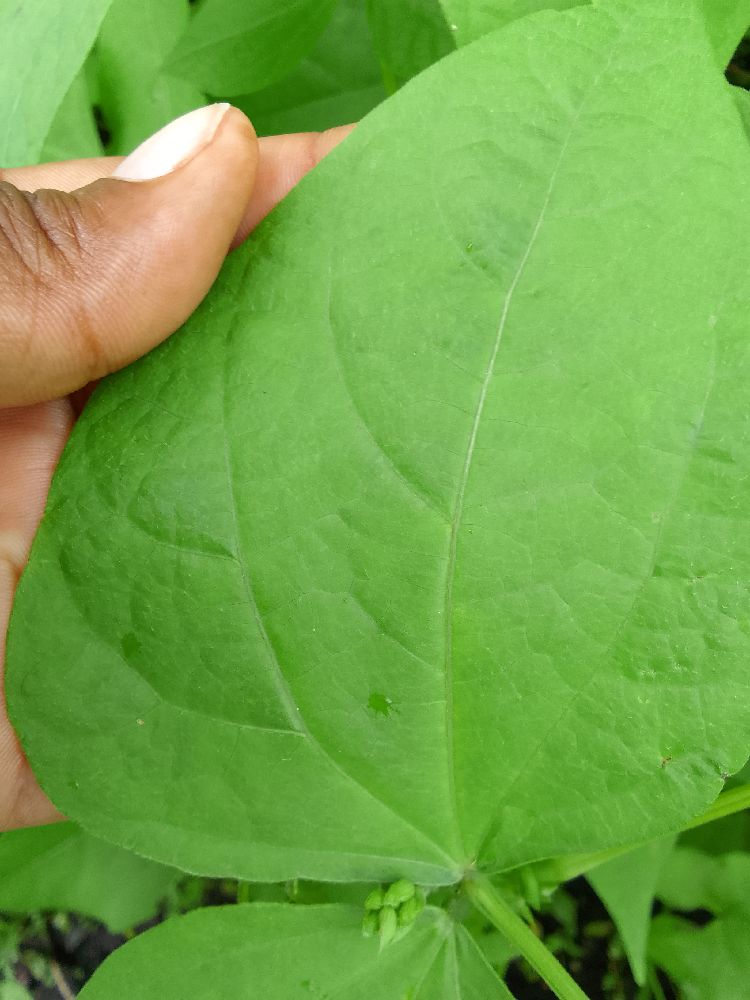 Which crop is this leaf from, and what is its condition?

maize, healthy
